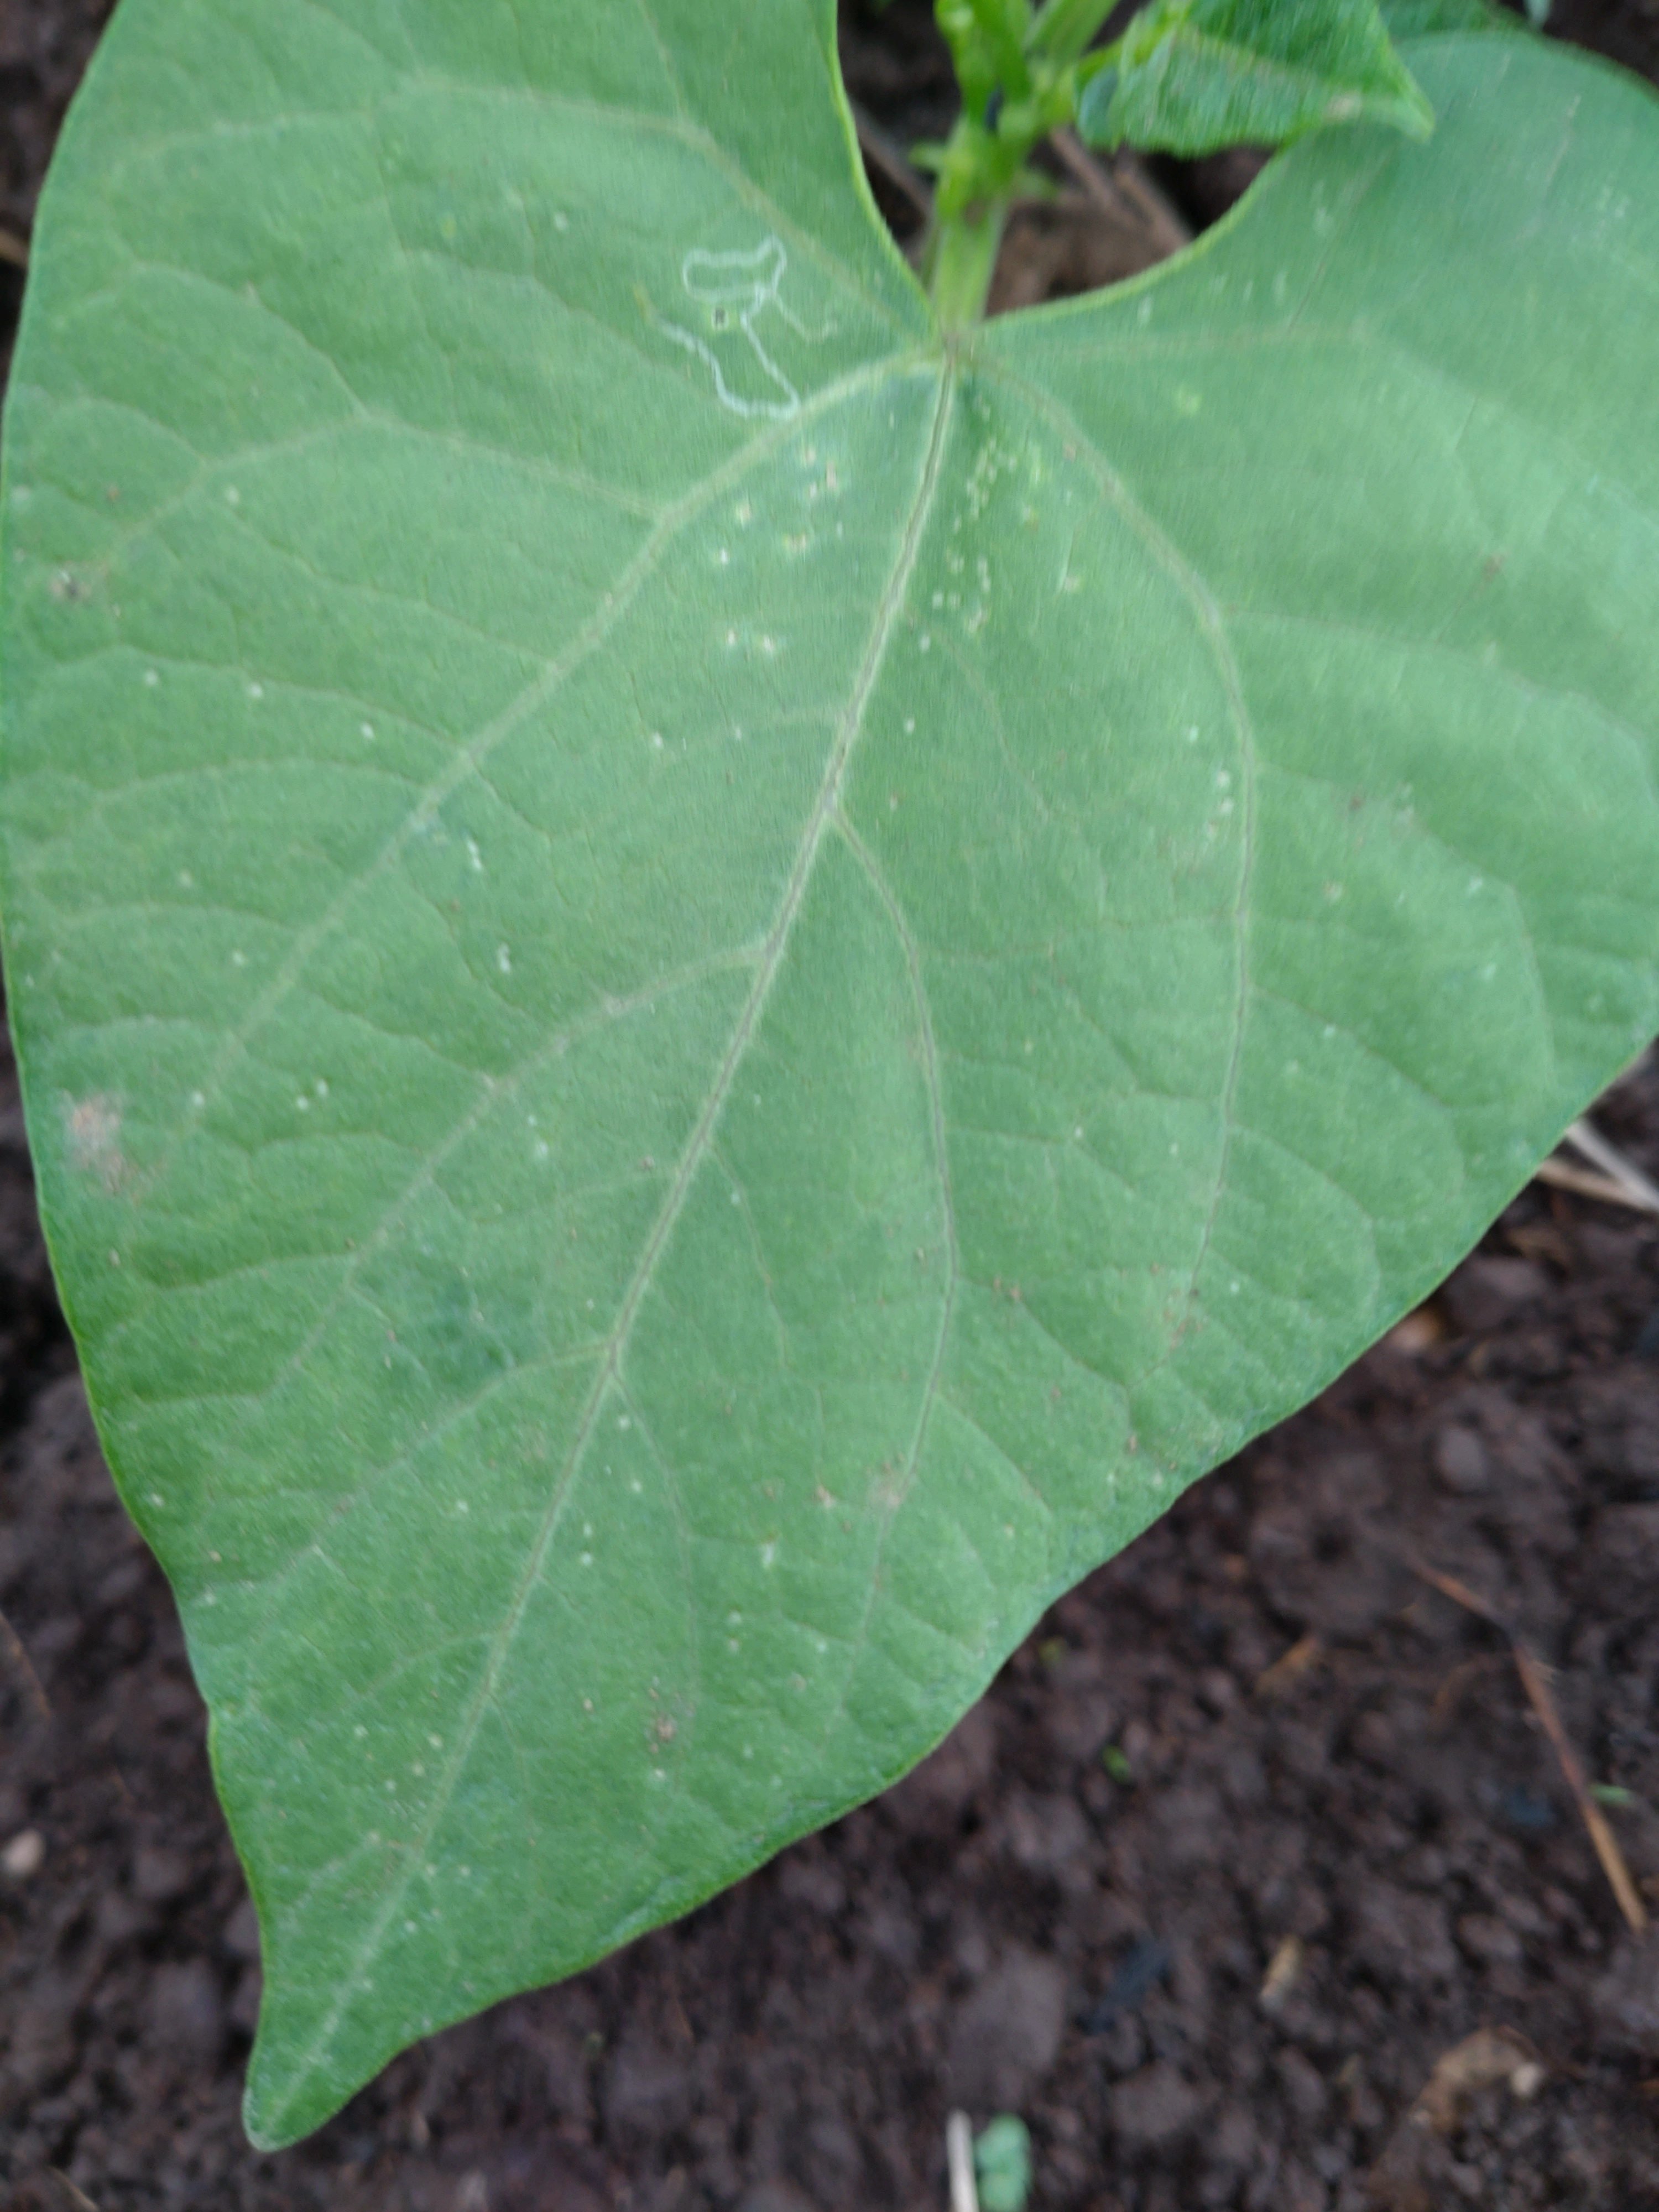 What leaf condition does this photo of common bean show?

healthy
